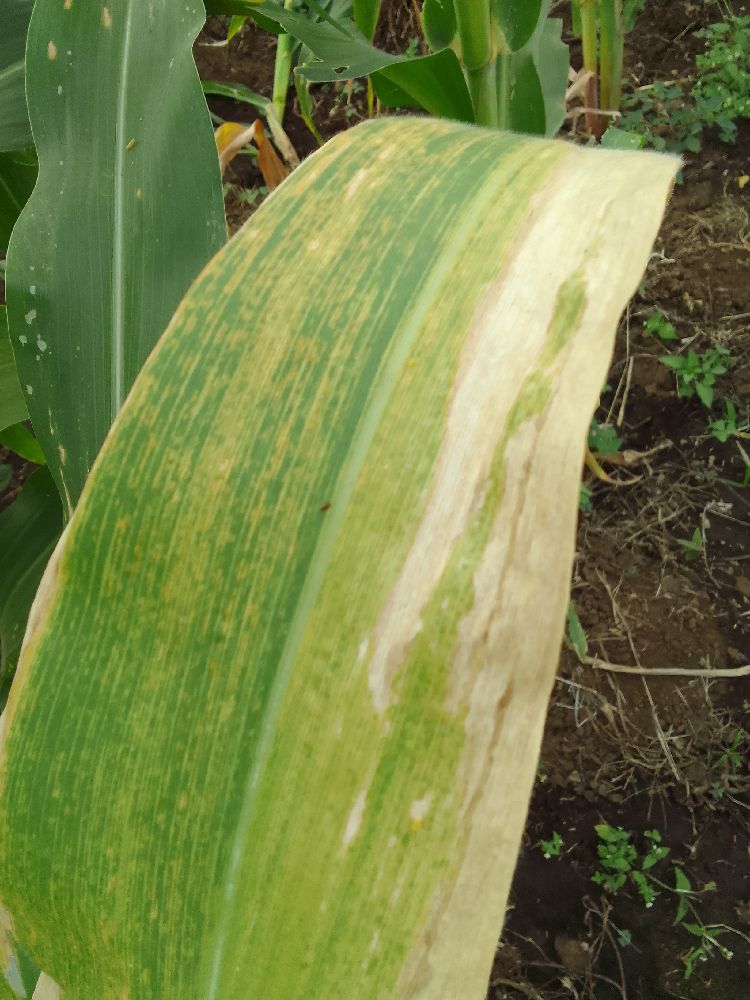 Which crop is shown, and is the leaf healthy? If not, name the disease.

maize, maize lethal necrosis
